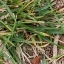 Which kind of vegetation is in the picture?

grass
